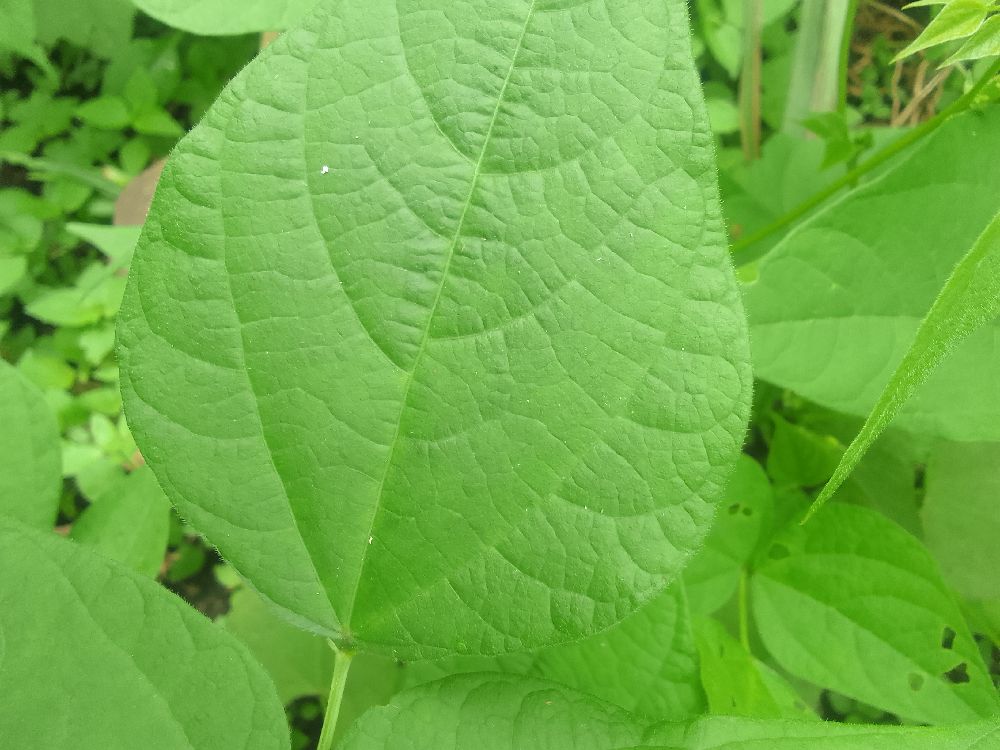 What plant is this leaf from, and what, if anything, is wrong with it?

common bean, healthy
